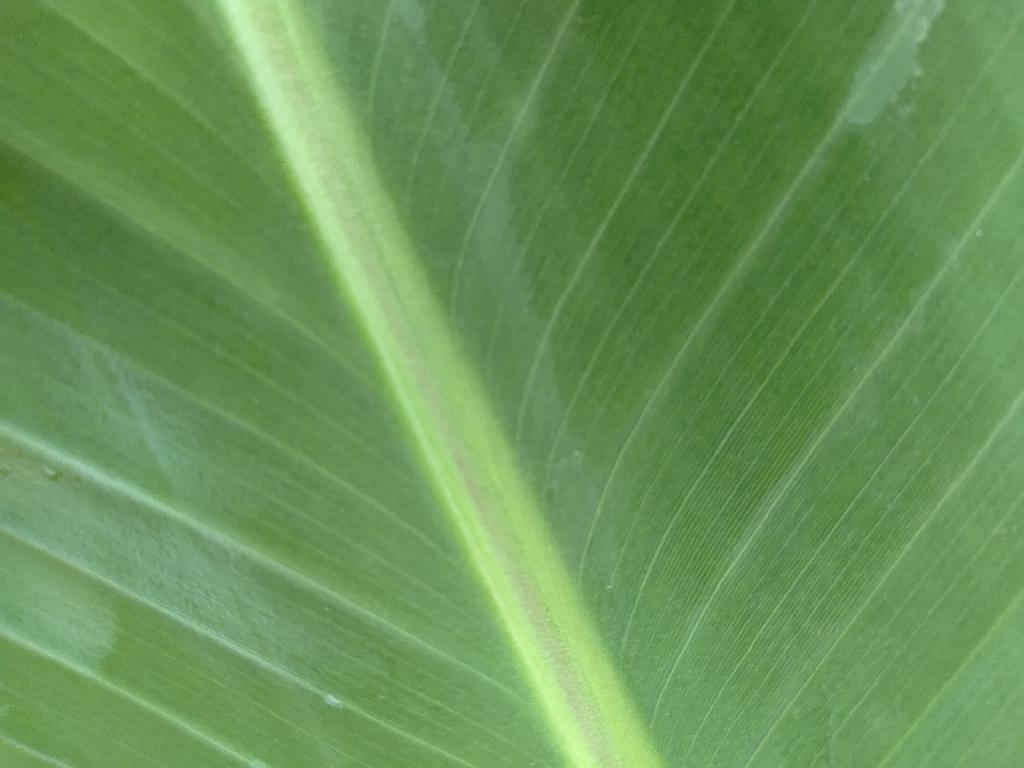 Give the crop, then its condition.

banana, healthy
